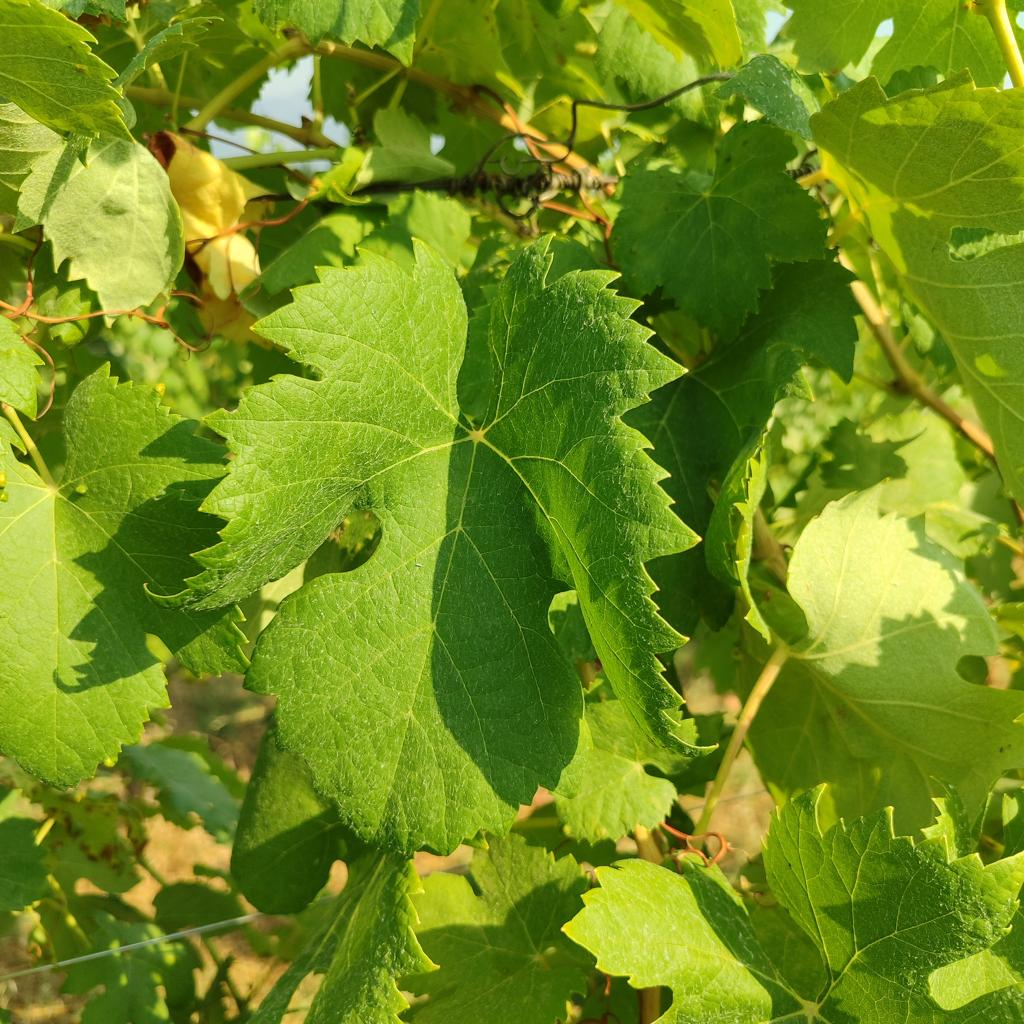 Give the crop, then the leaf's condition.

grapevine, healthy
